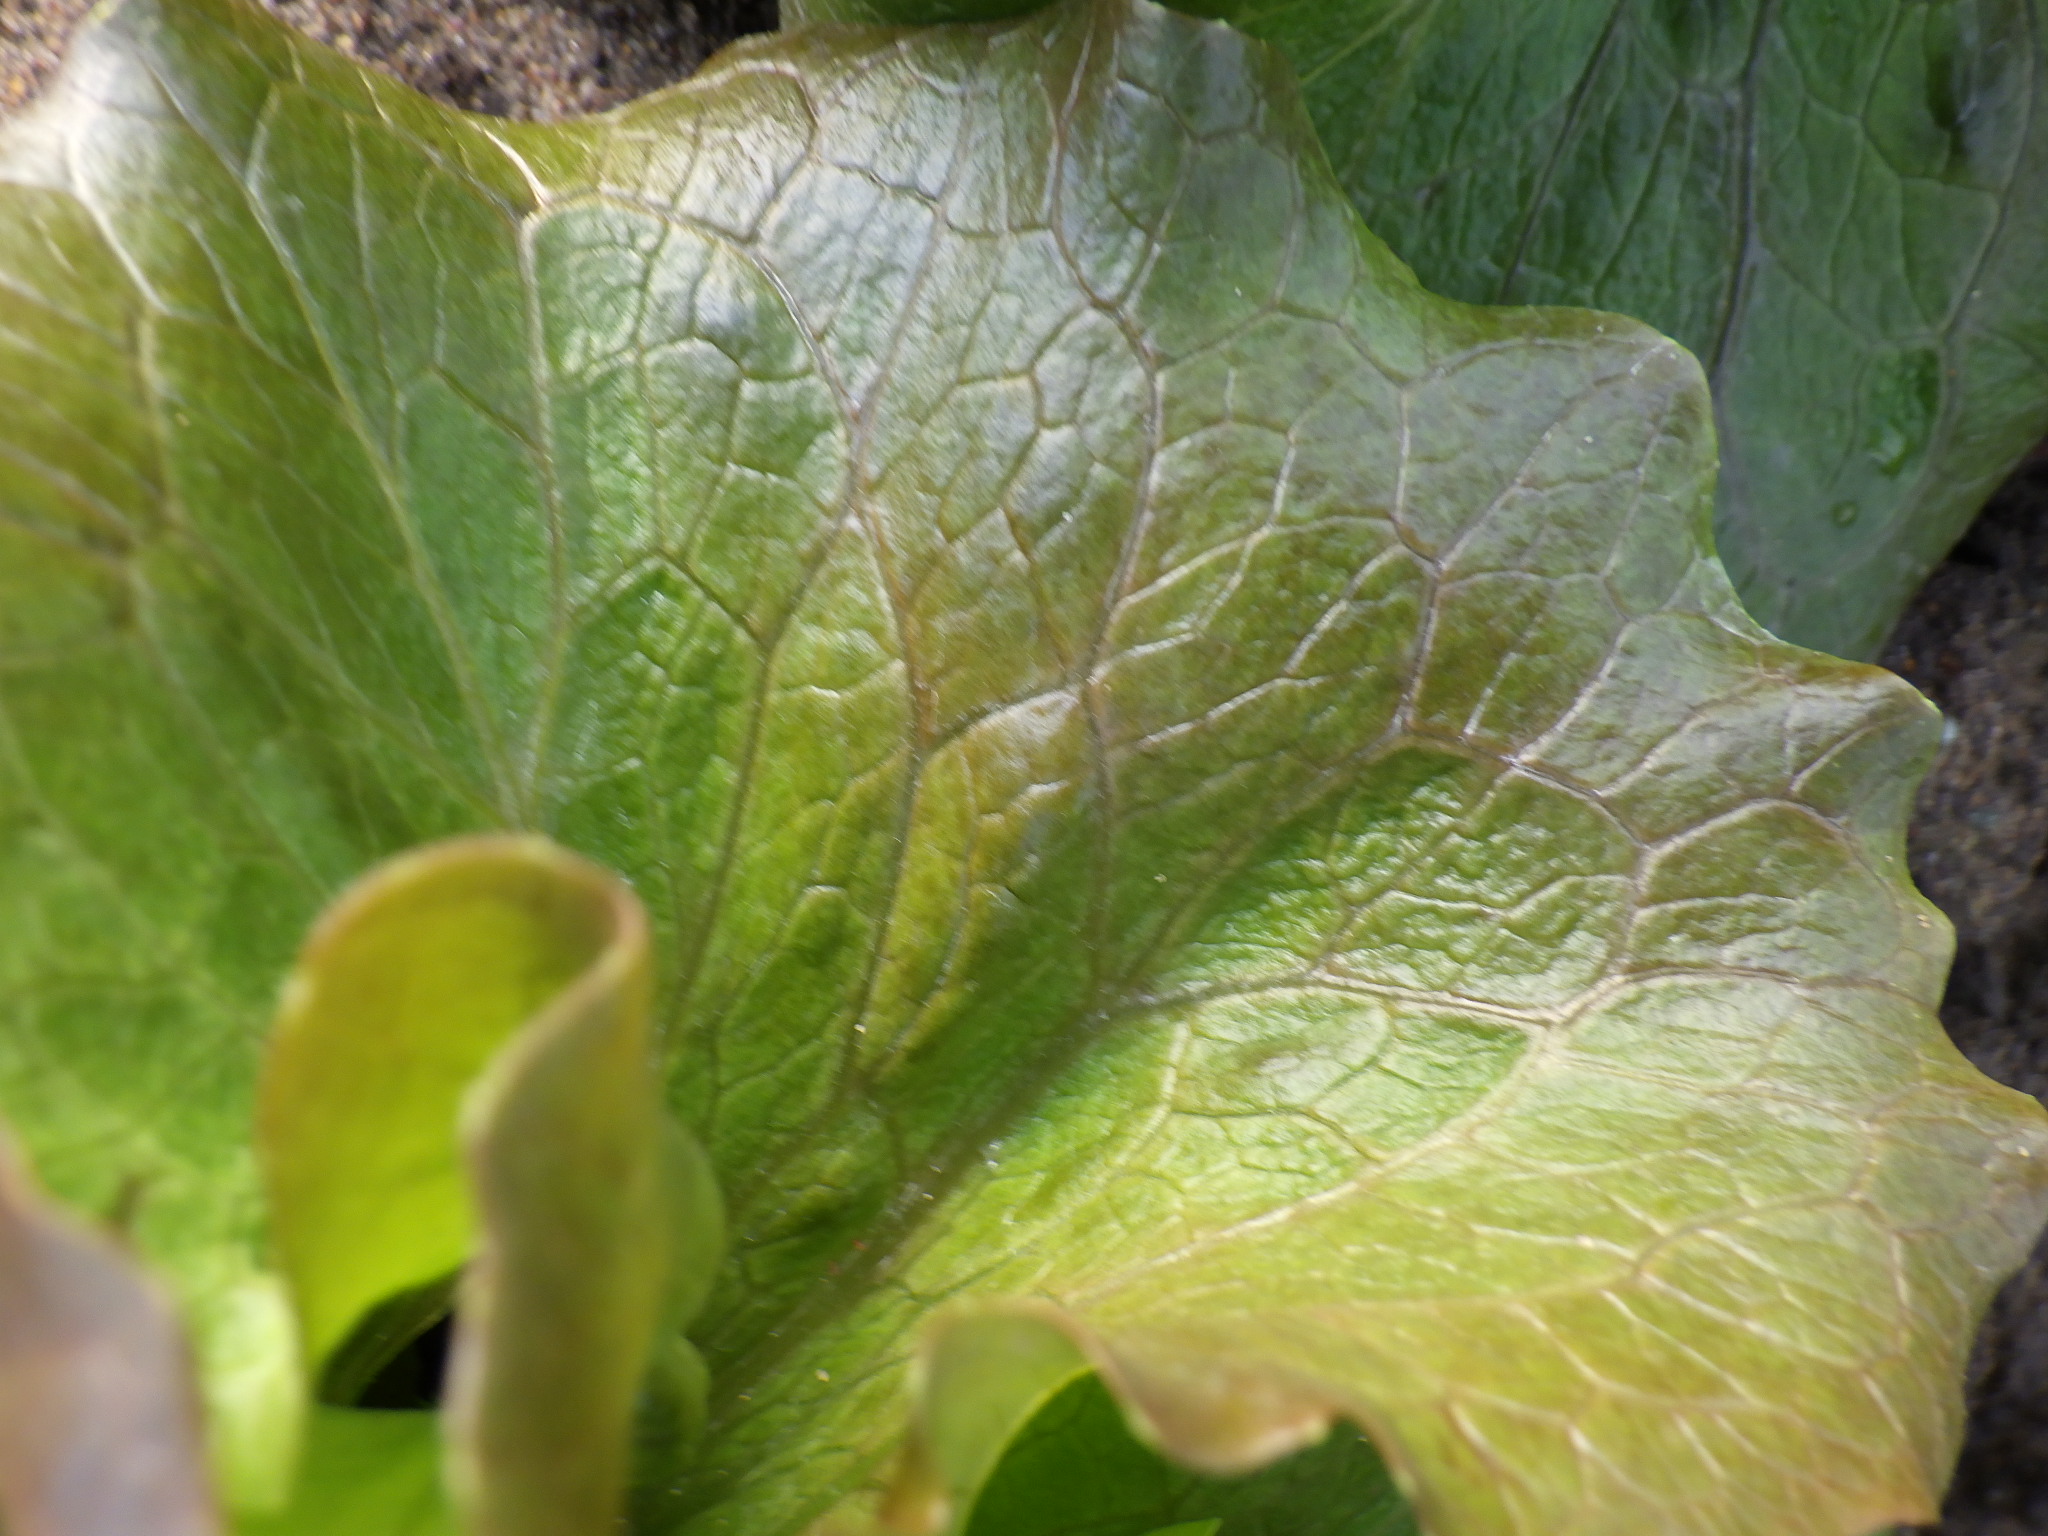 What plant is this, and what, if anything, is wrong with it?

lettuce, healthy
